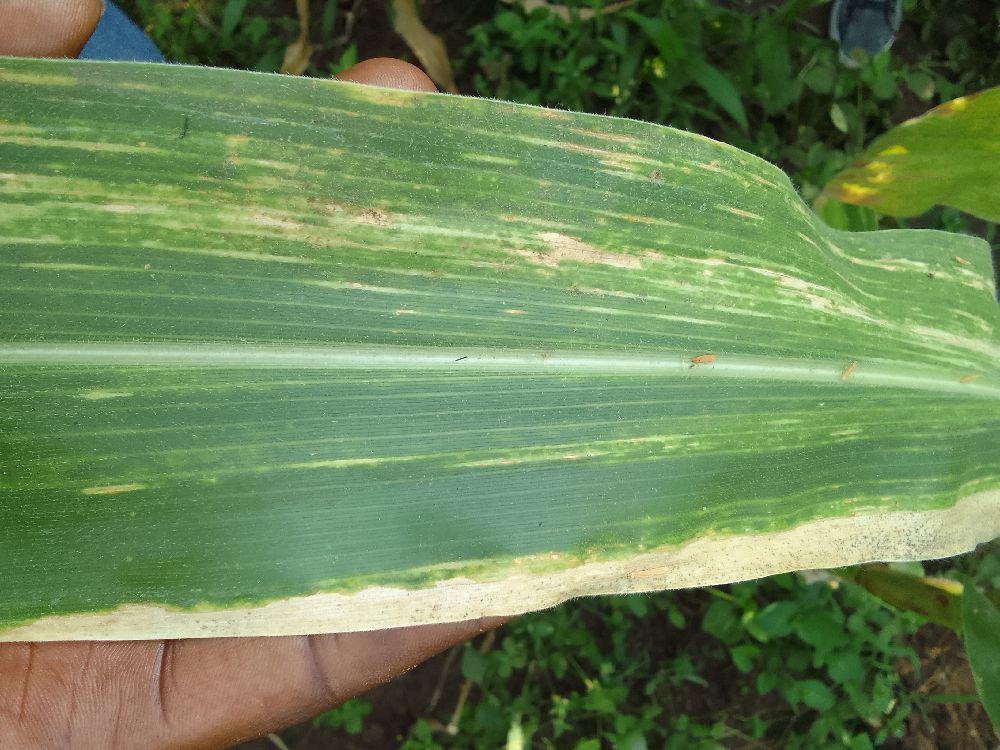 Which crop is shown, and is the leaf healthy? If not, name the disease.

maize, maize lethal necrosis
